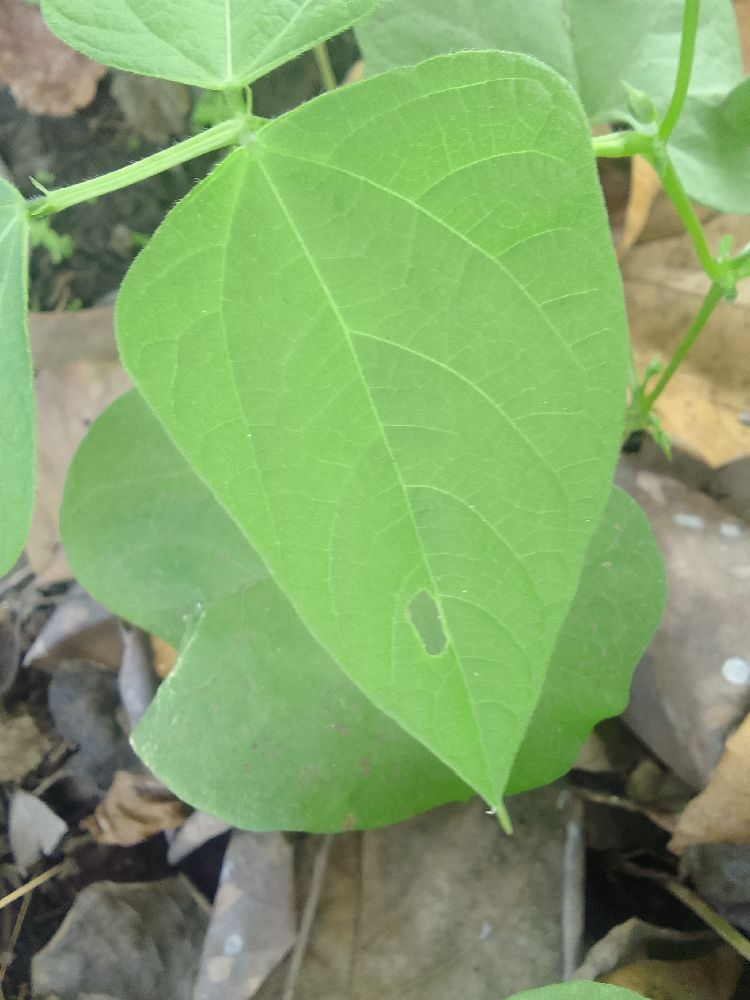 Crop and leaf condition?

common bean, healthy
